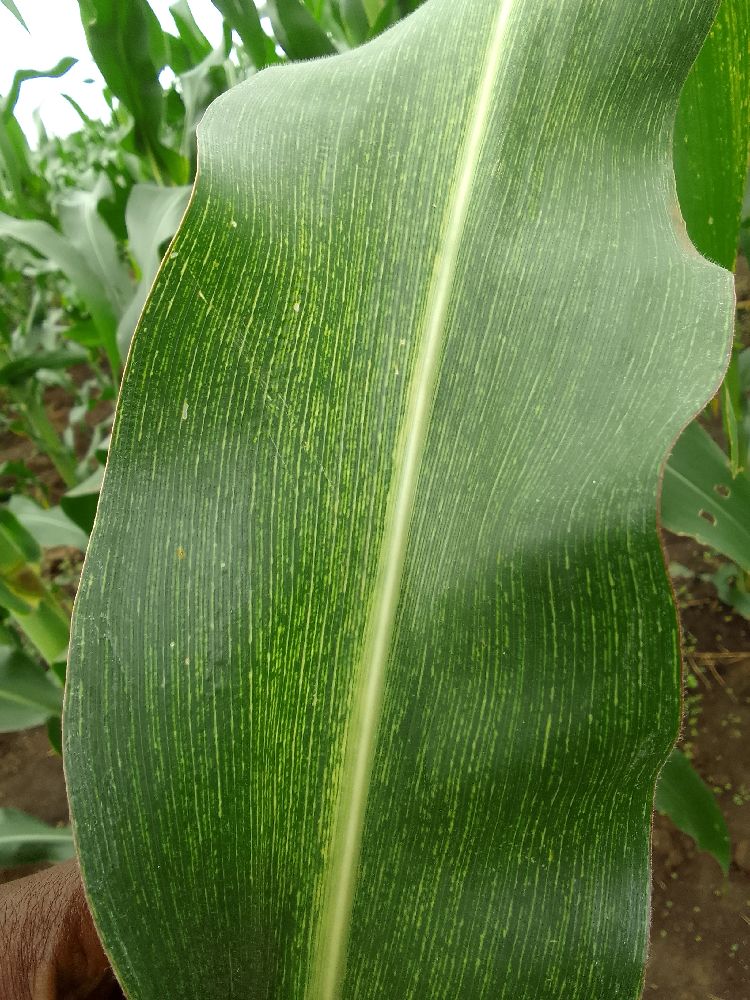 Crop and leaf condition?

maize, maize streak virus
